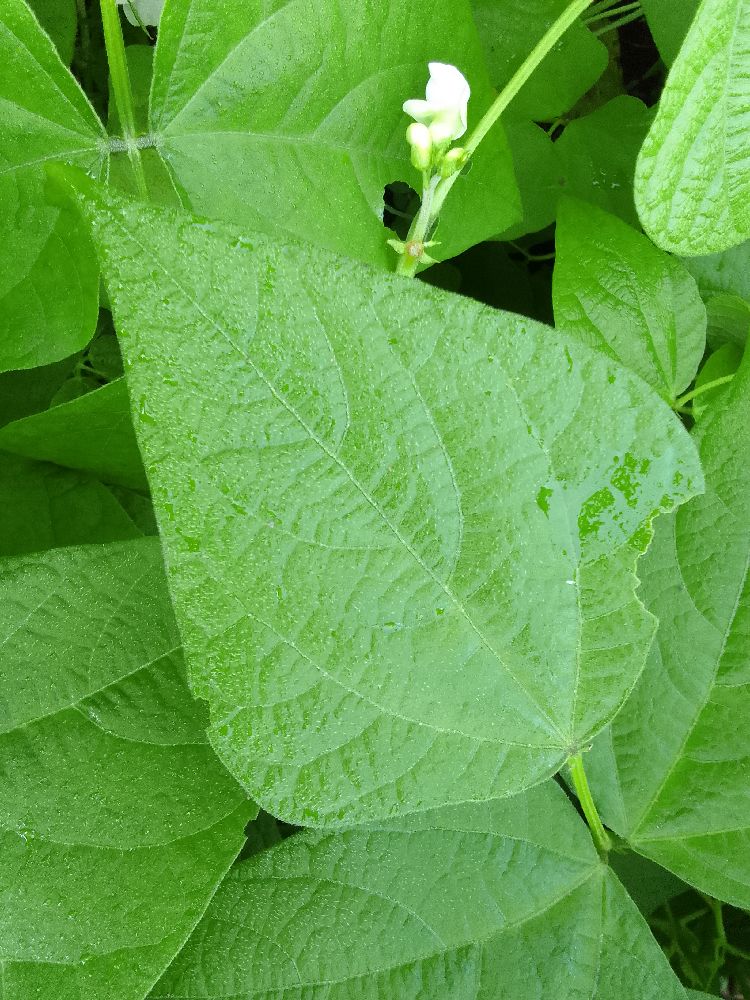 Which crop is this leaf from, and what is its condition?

common bean, healthy
